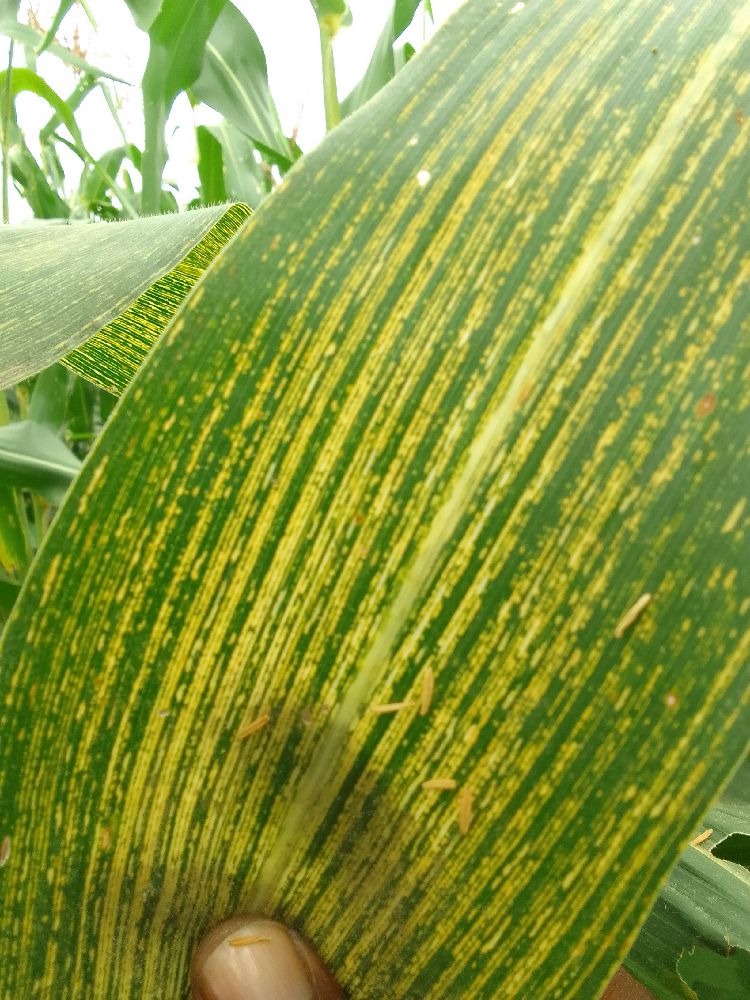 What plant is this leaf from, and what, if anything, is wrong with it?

maize, maize streak virus
